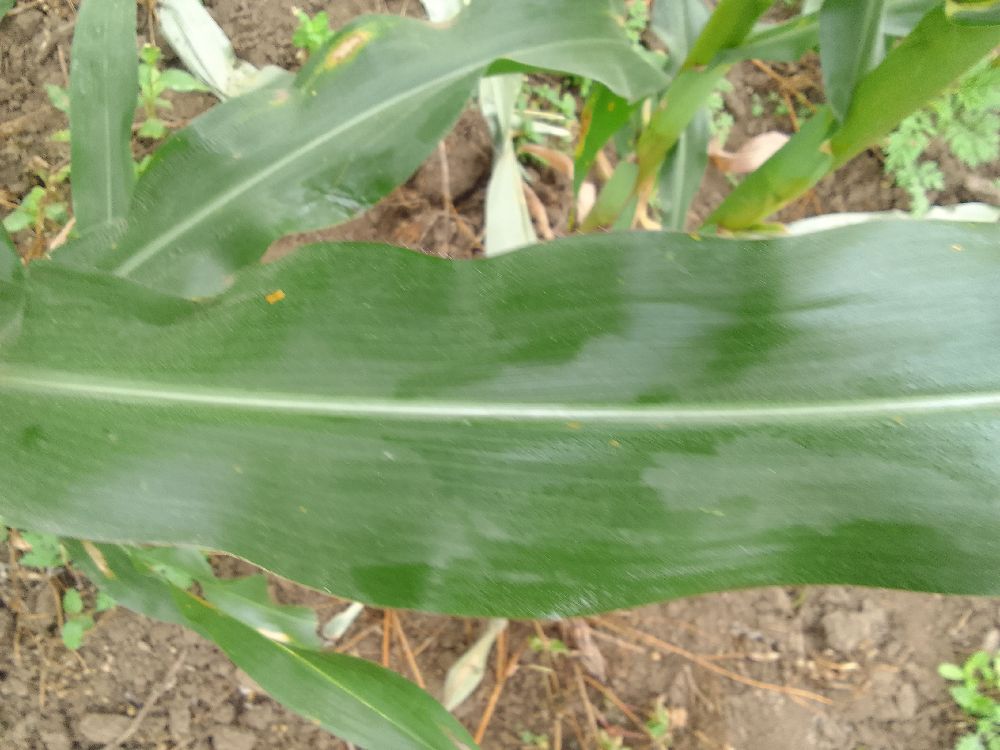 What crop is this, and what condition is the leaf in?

maize, healthy
